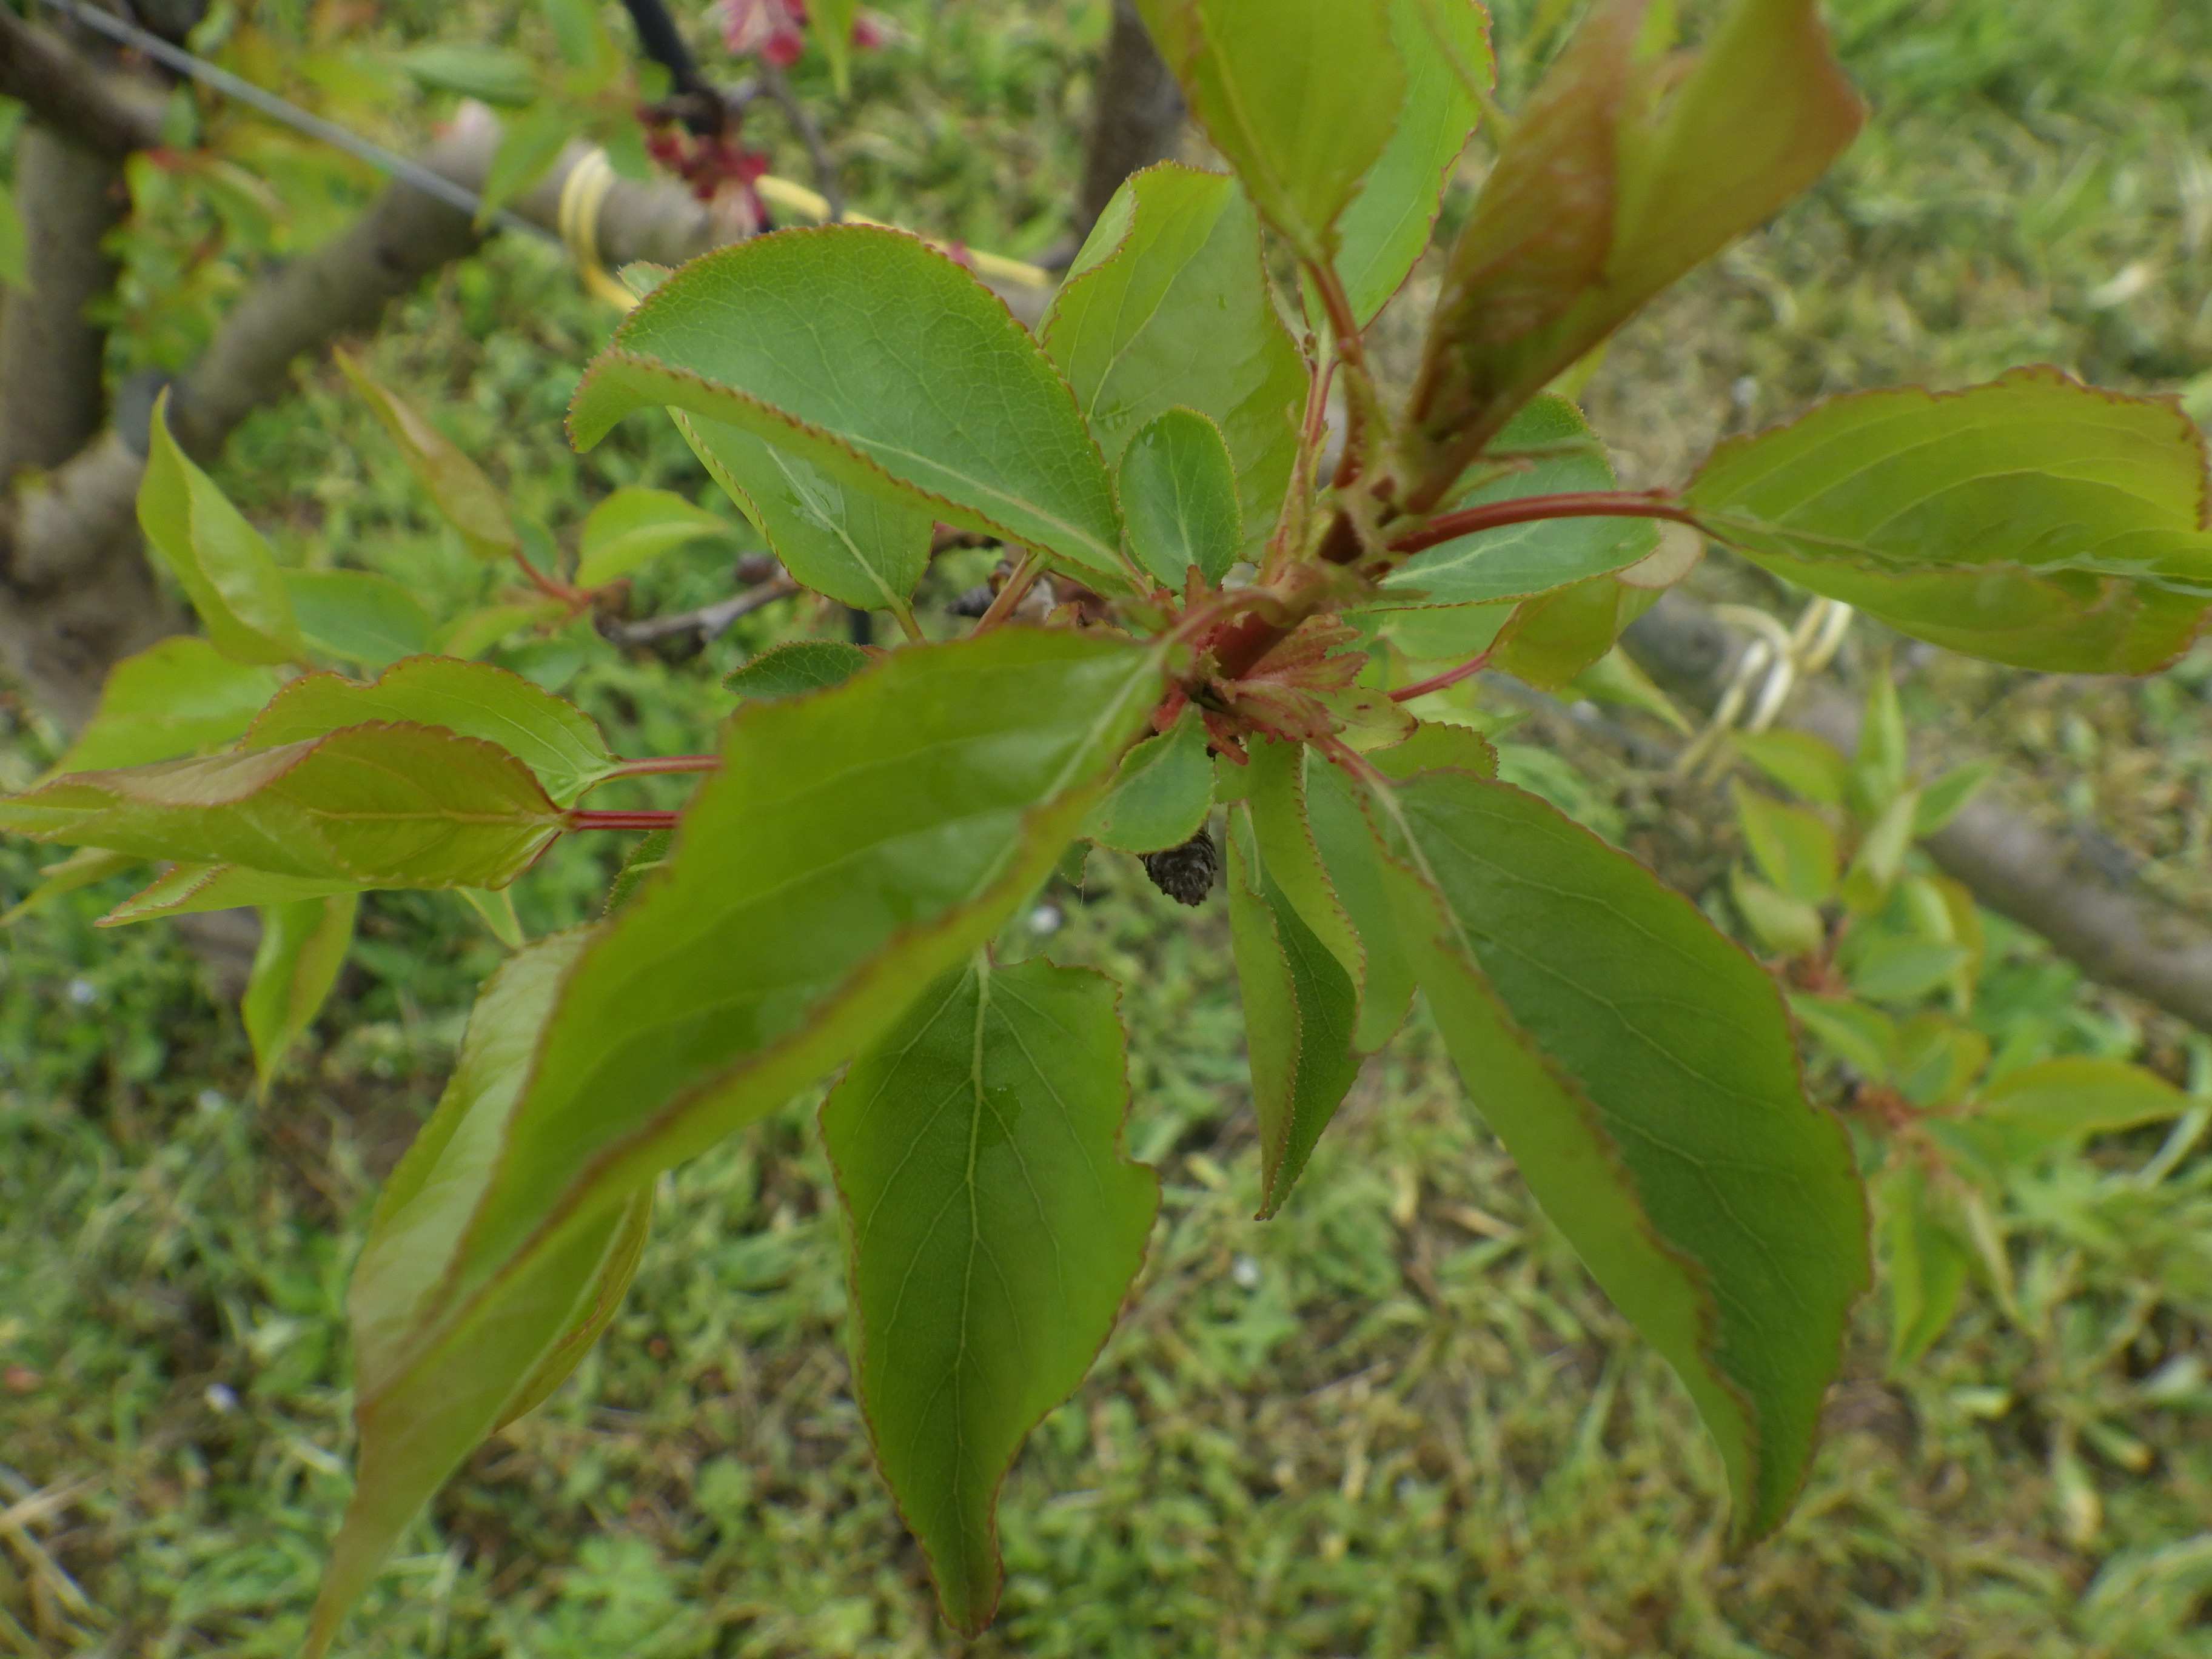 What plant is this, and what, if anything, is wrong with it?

apricot, healthy
